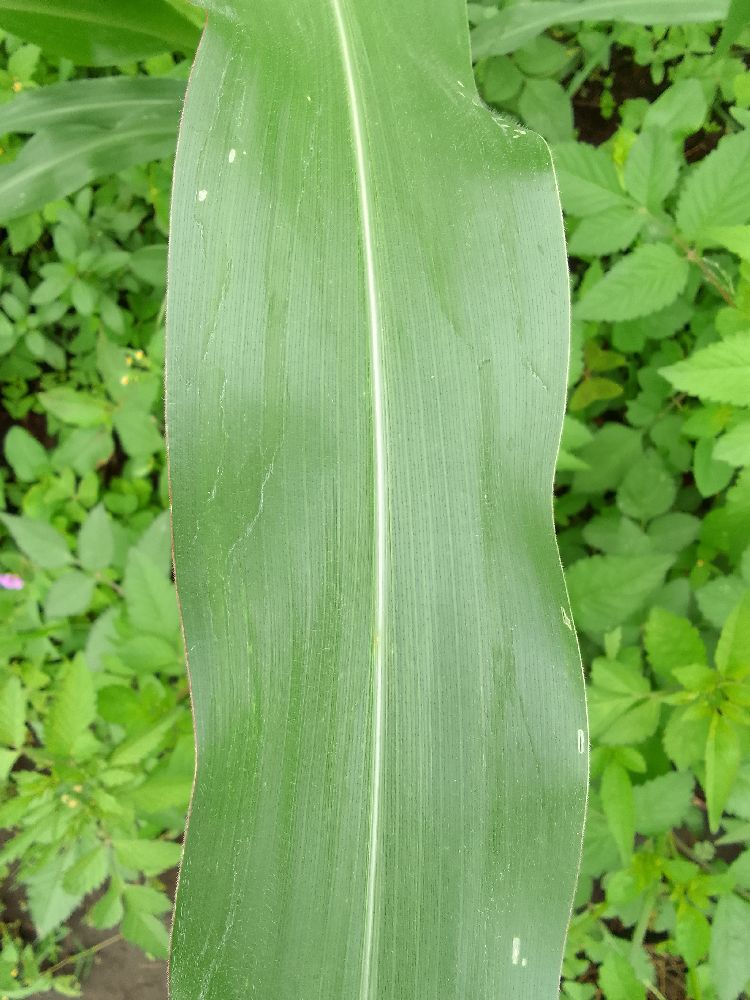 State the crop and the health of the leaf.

maize, healthy
